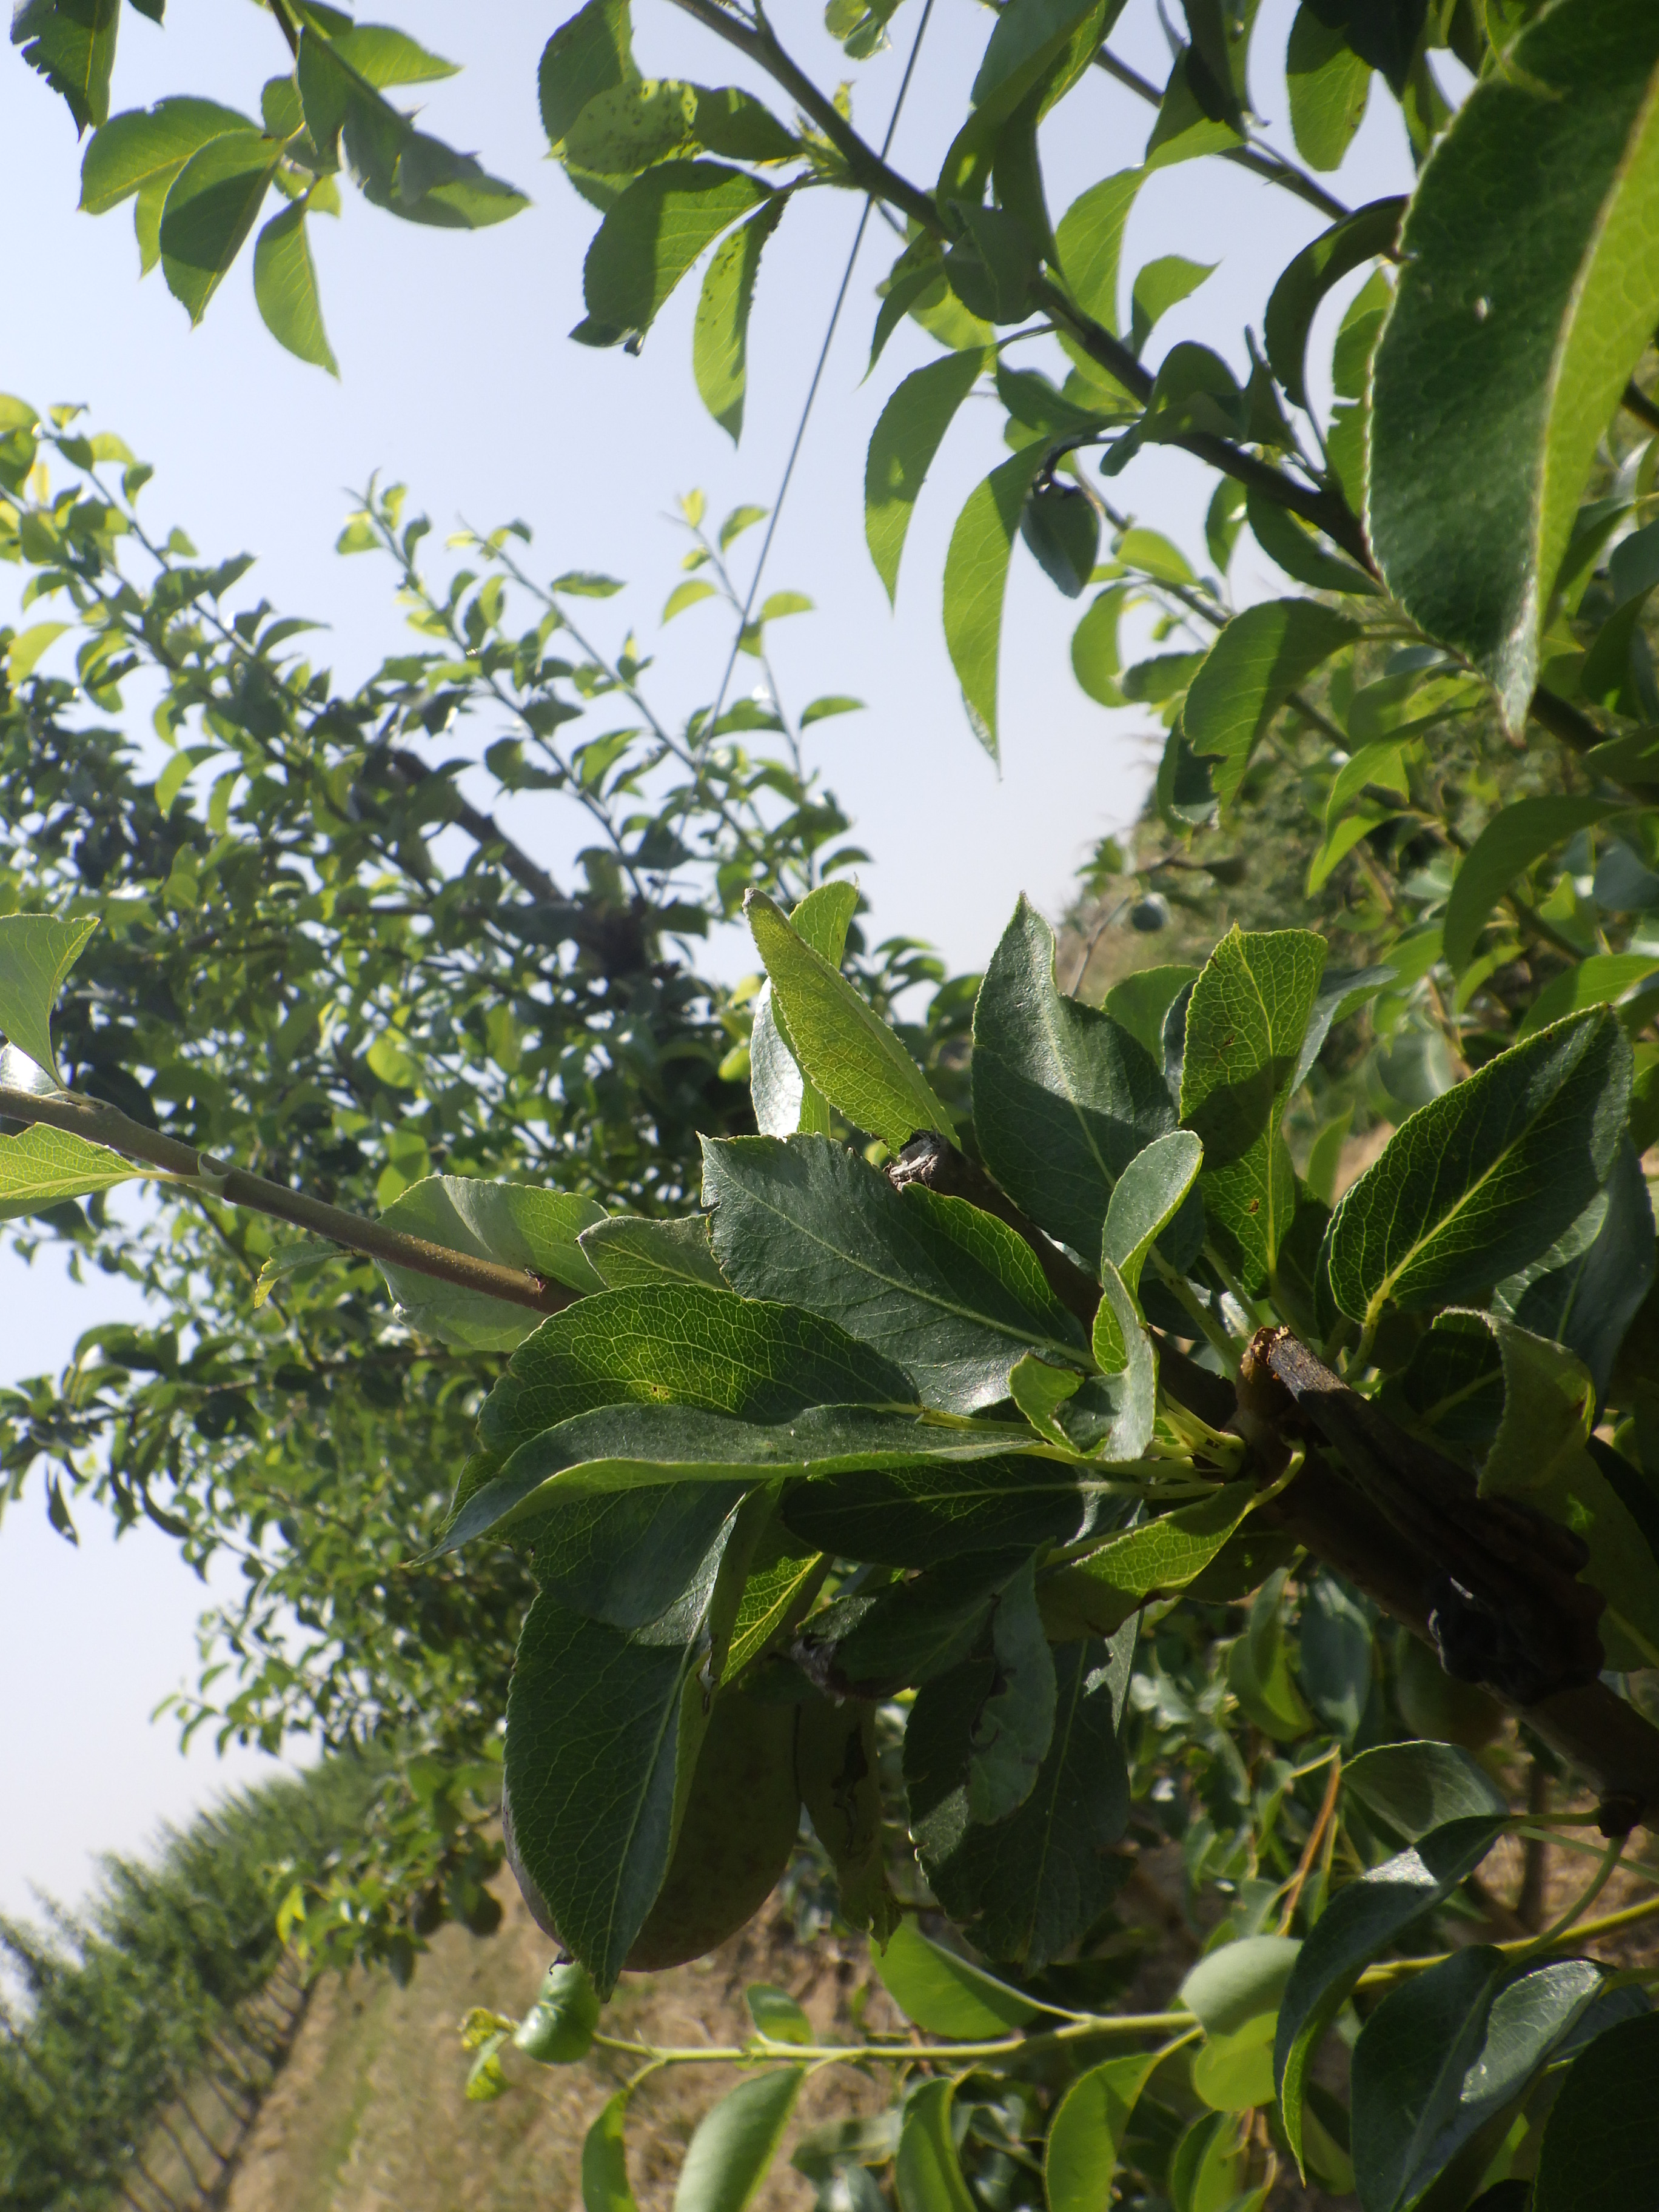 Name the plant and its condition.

pear, aphids, mechanical damage
